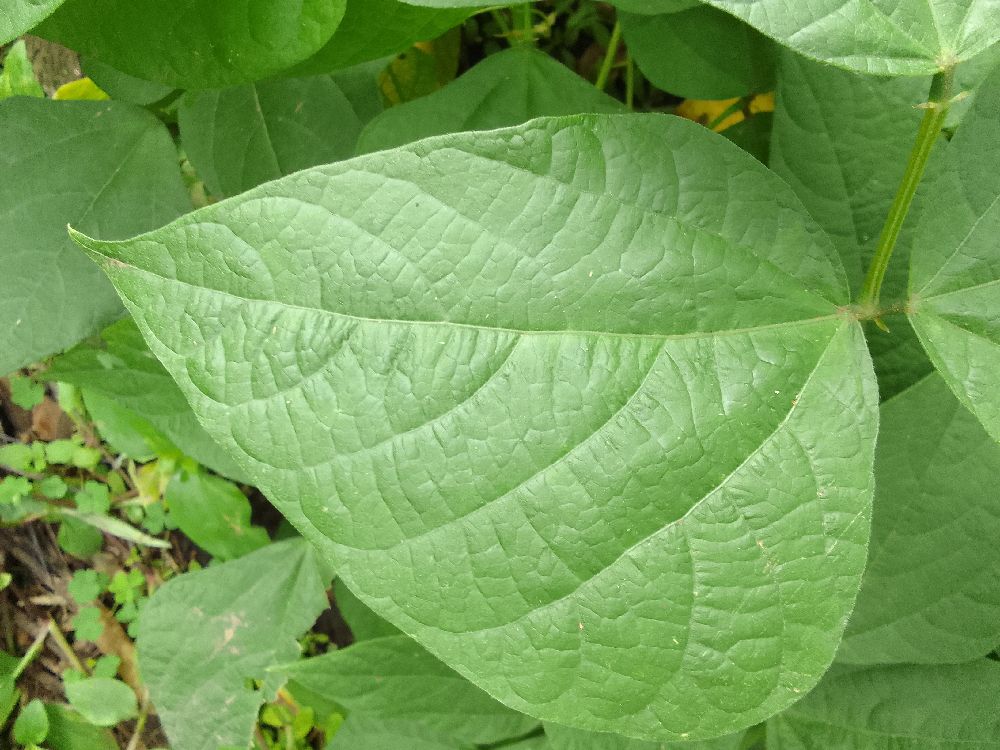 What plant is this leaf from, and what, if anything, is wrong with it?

common bean, healthy
